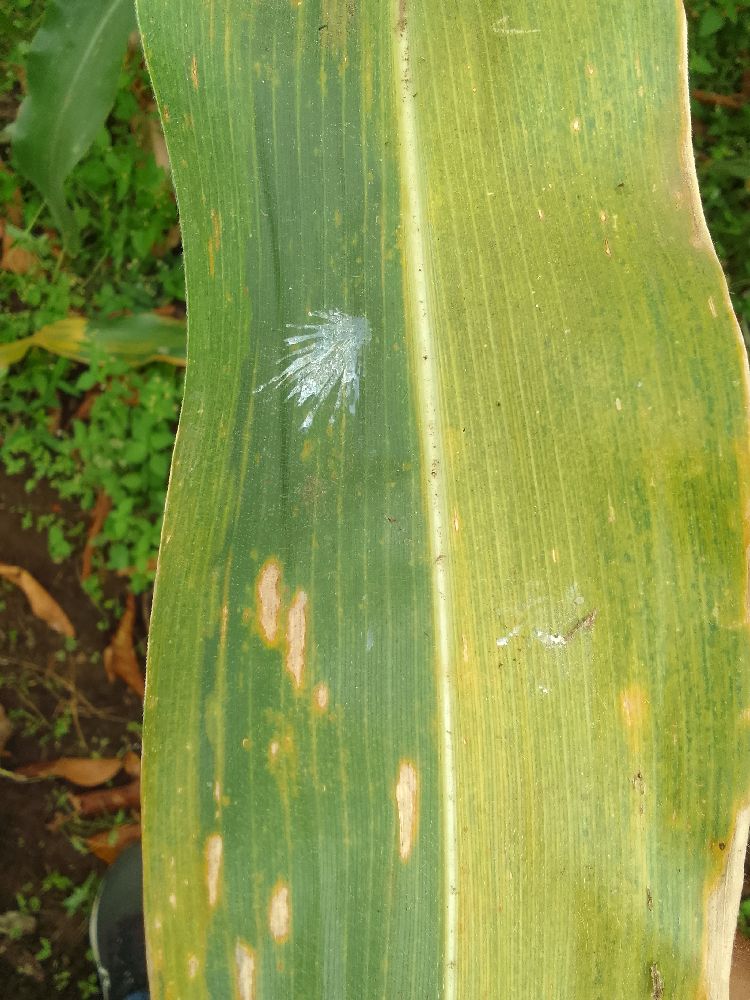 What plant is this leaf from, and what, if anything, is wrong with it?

maize, maize lethal necrosis
